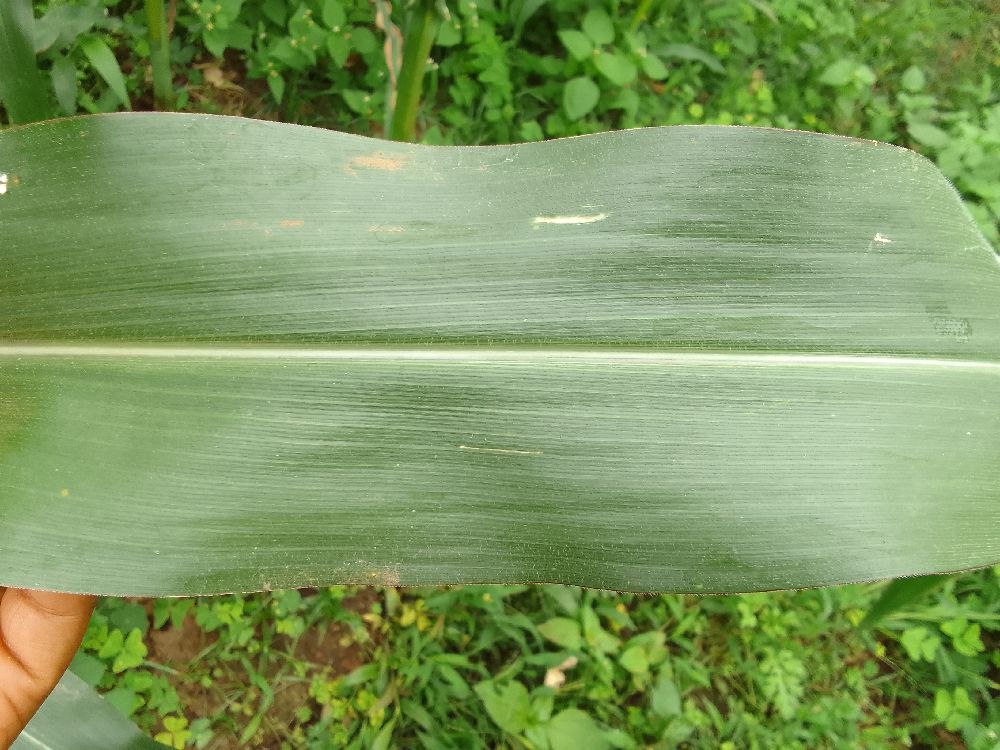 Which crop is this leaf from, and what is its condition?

maize, healthy
